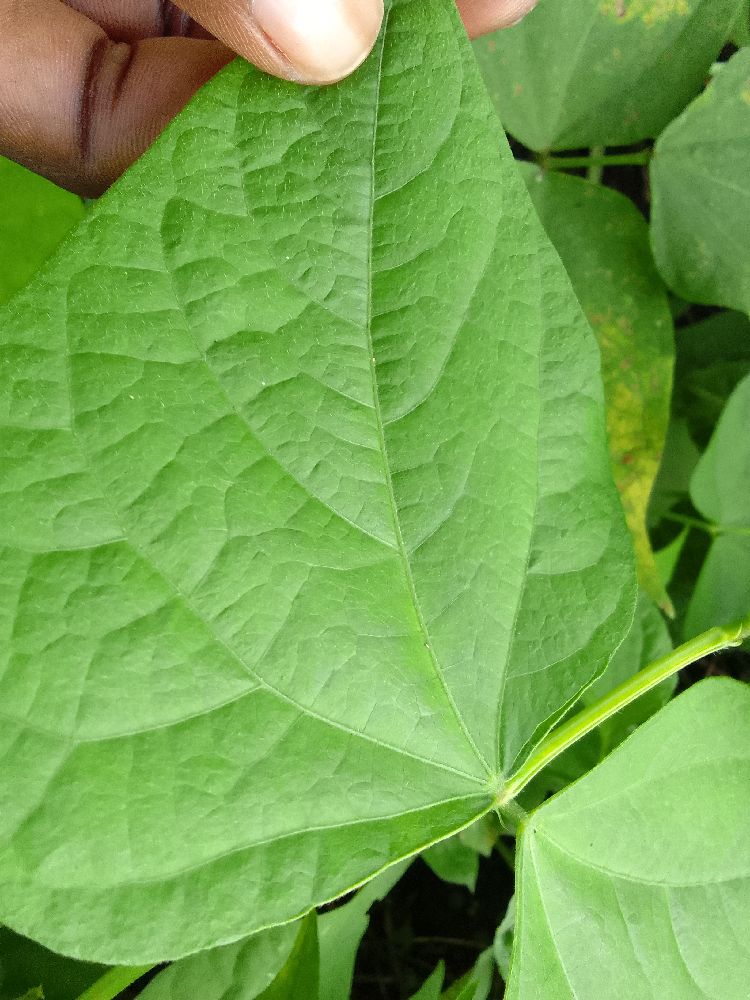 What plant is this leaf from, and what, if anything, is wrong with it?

common bean, healthy
